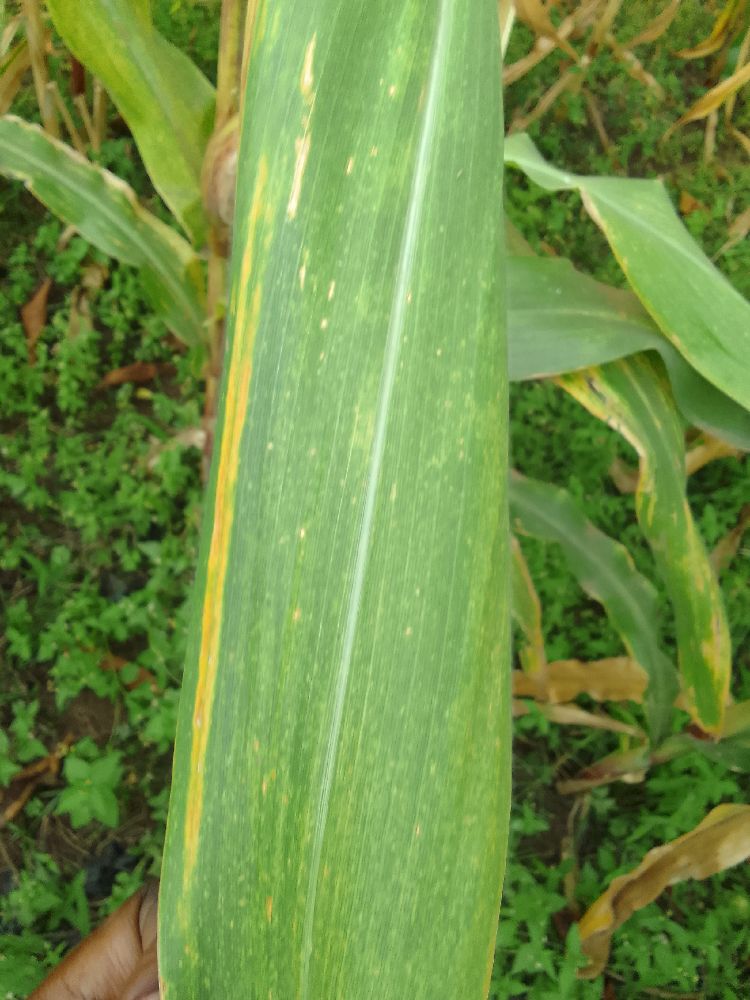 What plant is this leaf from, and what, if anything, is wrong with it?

maize, maize lethal necrosis
